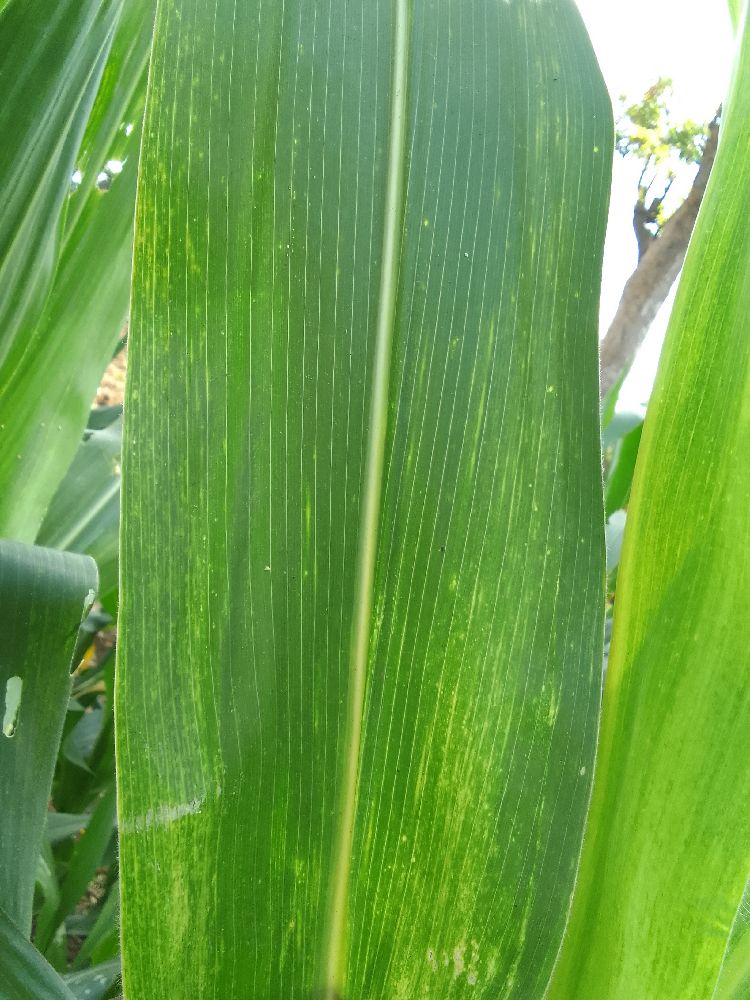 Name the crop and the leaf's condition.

maize, maize lethal necrosis
